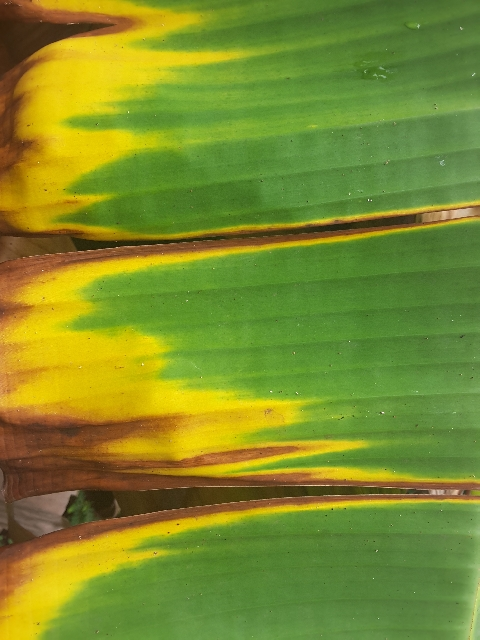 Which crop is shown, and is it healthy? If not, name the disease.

banana, fusarium wilt race 1
